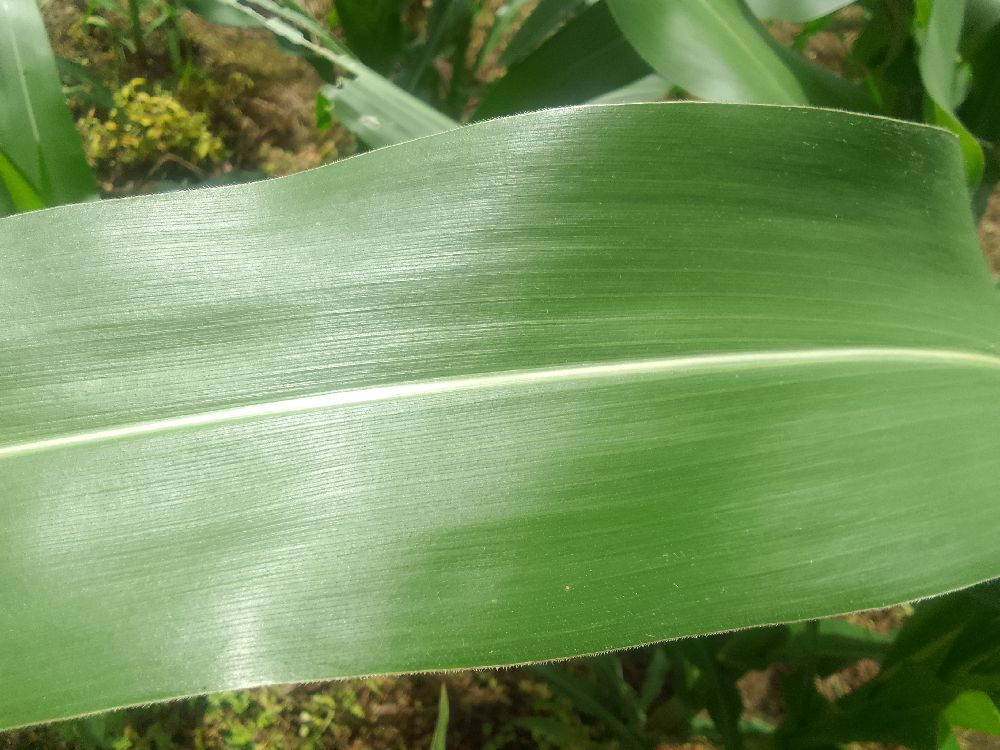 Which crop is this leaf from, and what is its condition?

maize, healthy
